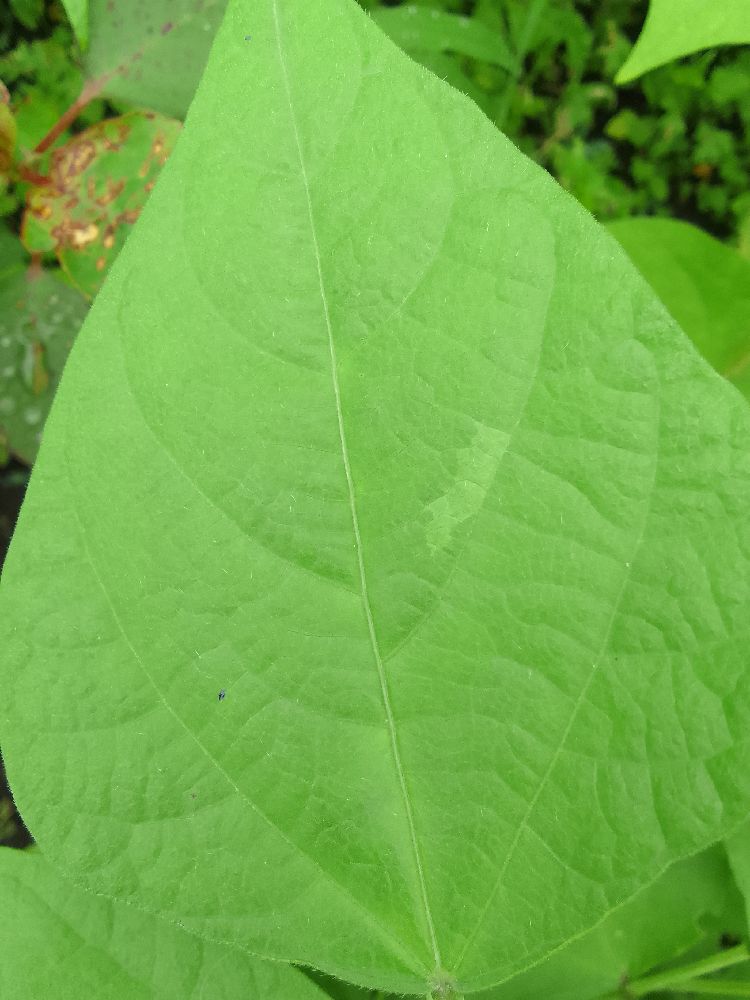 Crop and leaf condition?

common bean, healthy
